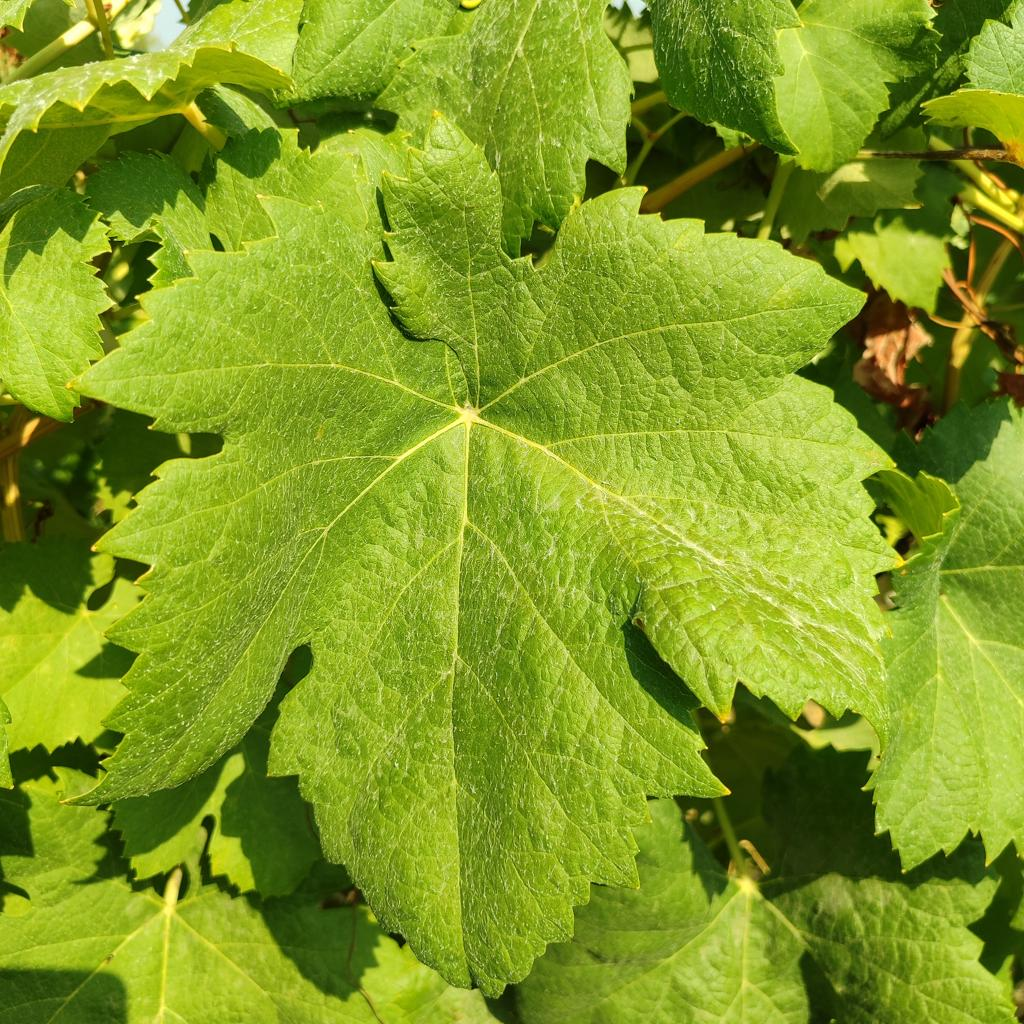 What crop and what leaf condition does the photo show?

grapevine, healthy
